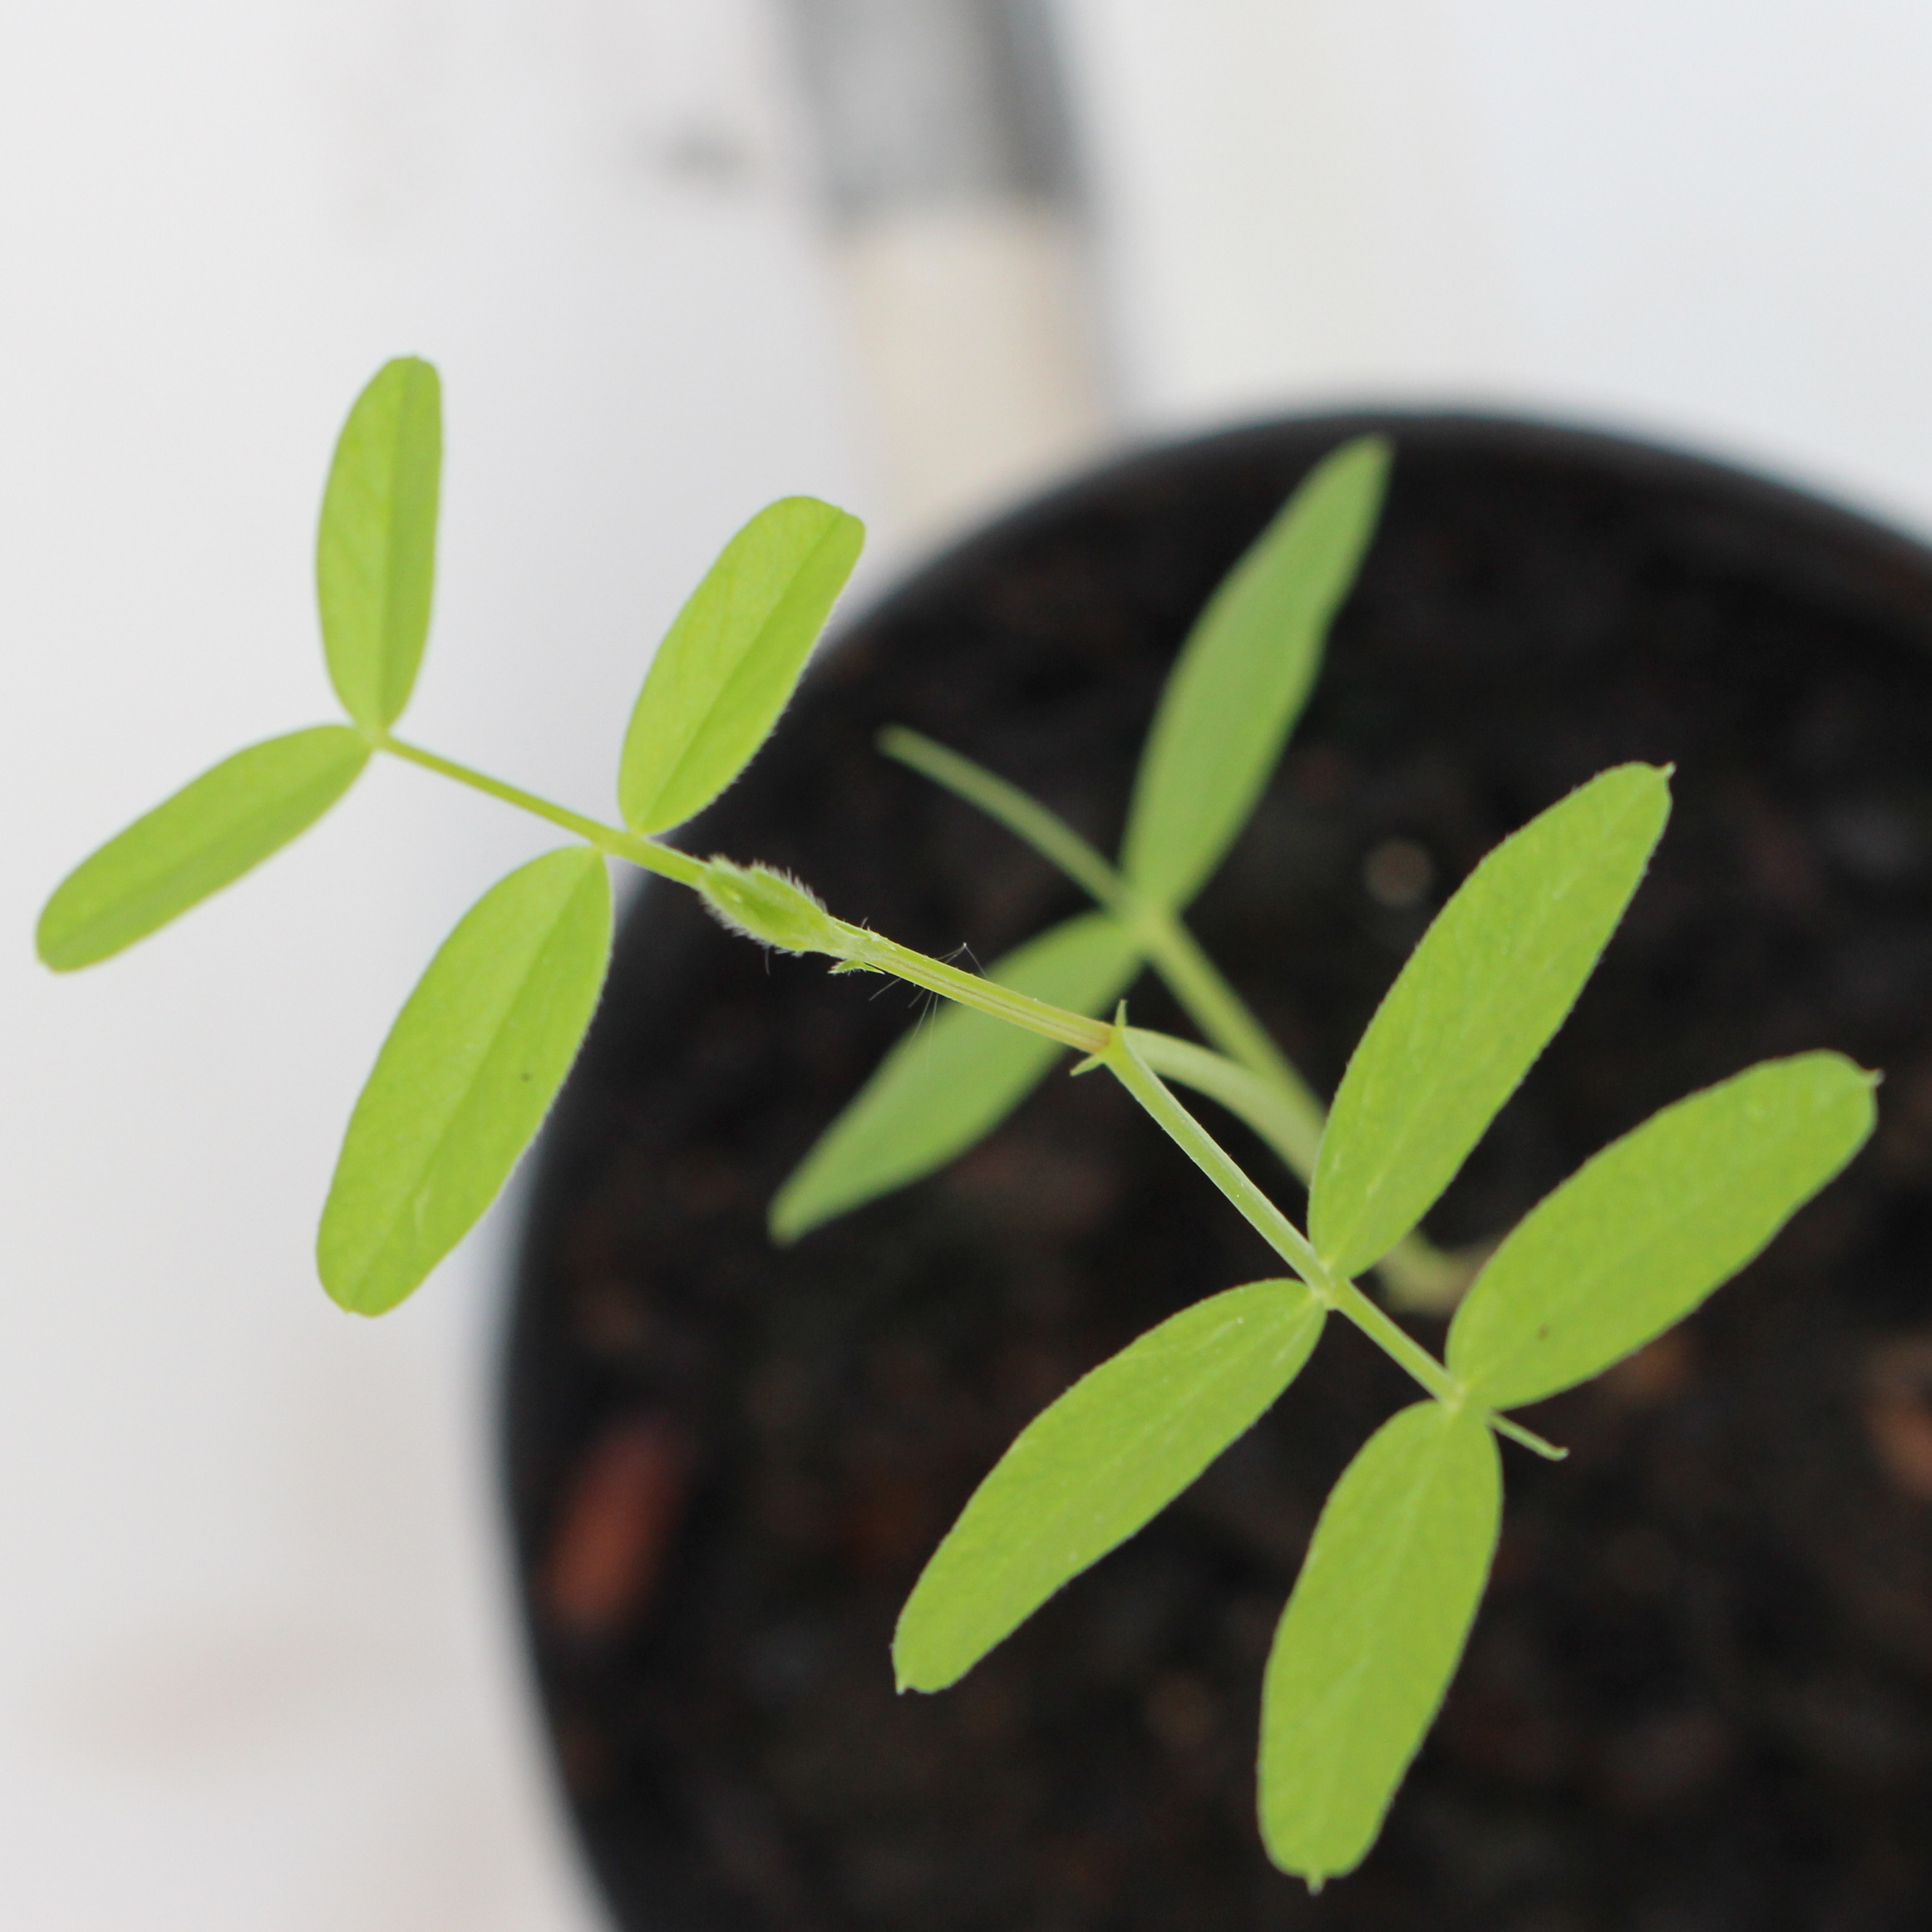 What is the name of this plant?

Vicia sativa
